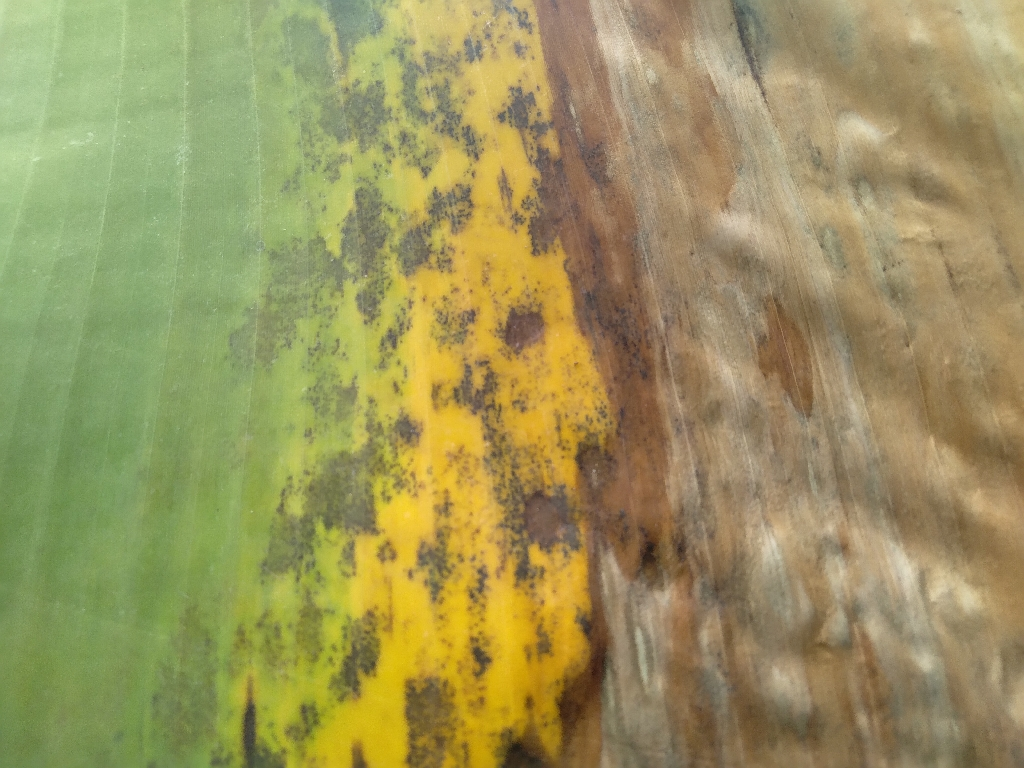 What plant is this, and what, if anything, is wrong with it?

banana, black sigatoka
